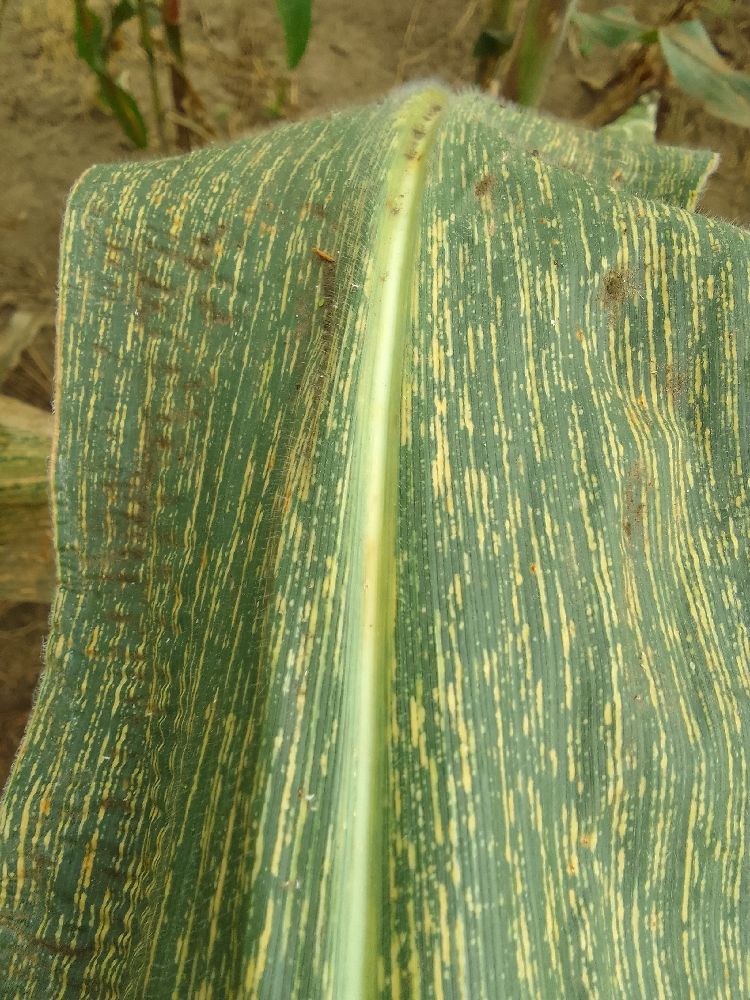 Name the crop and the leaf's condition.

maize, maize streak virus
